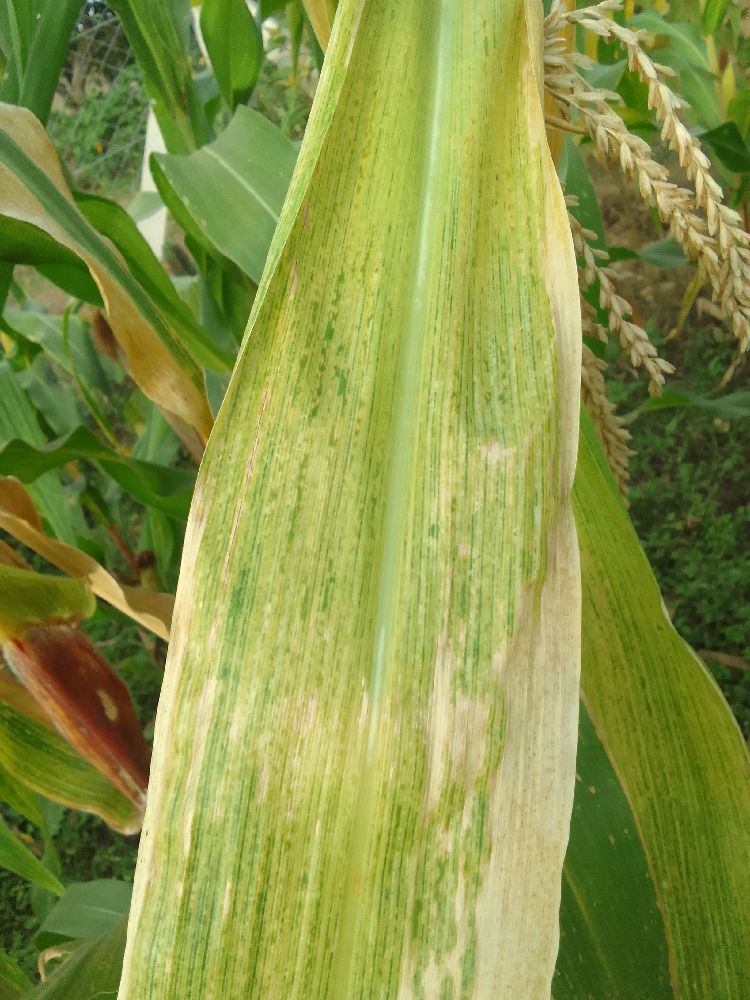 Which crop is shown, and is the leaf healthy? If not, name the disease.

maize, maize lethal necrosis
